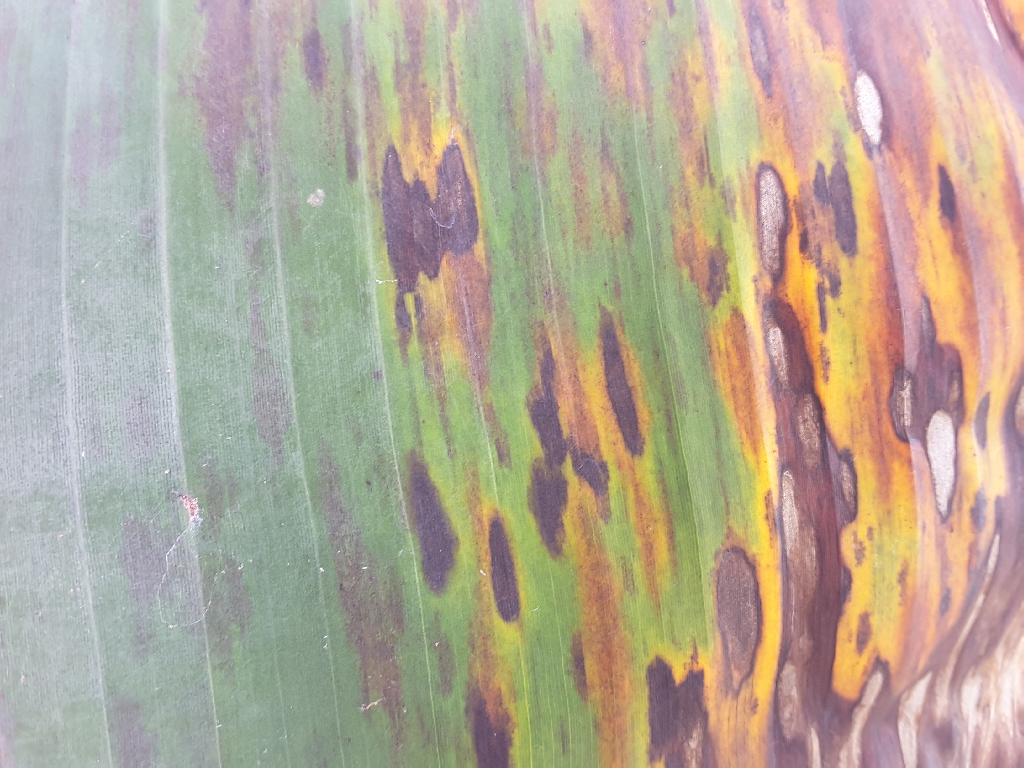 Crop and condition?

banana, black sigatoka
